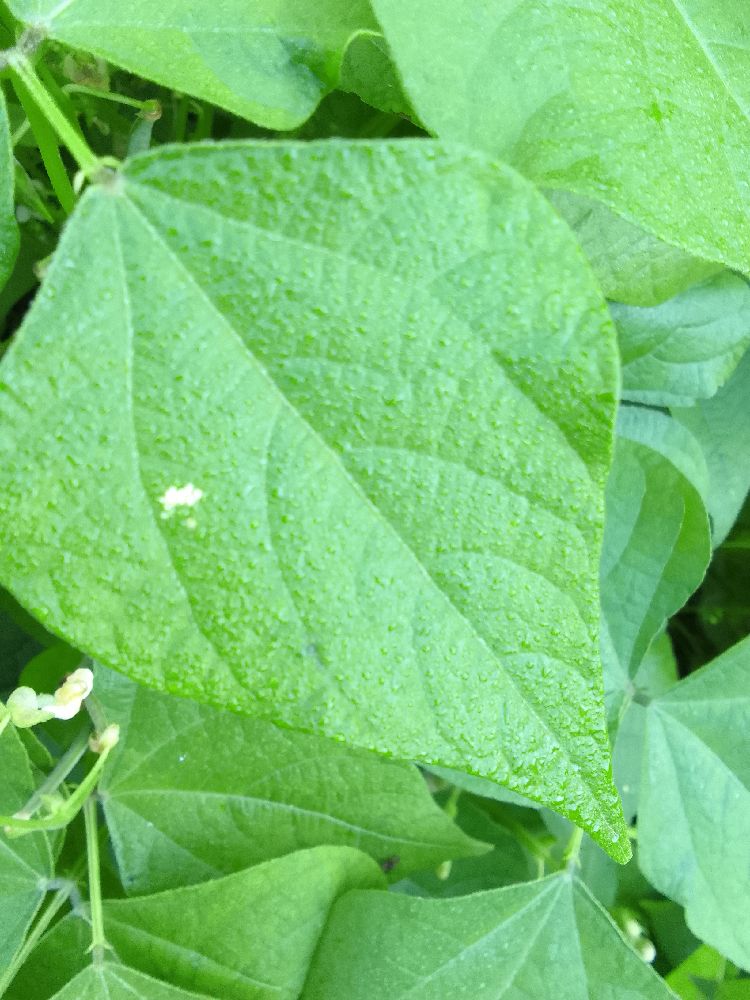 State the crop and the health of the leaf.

common bean, healthy
